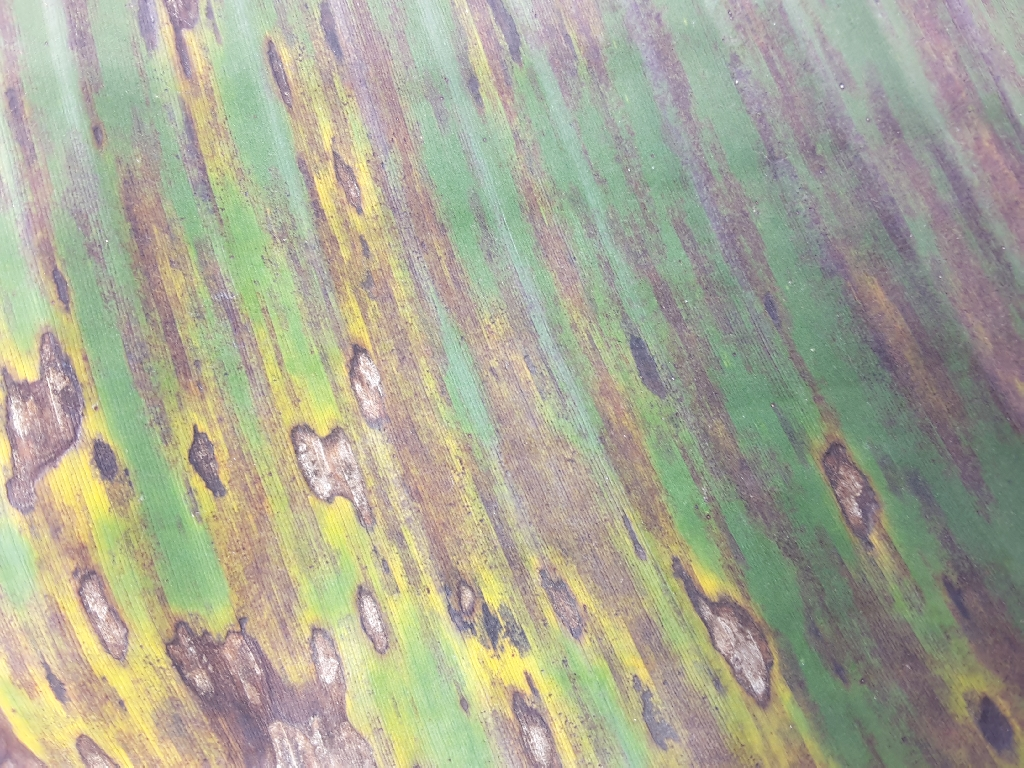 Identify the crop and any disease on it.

banana, black sigatoka
